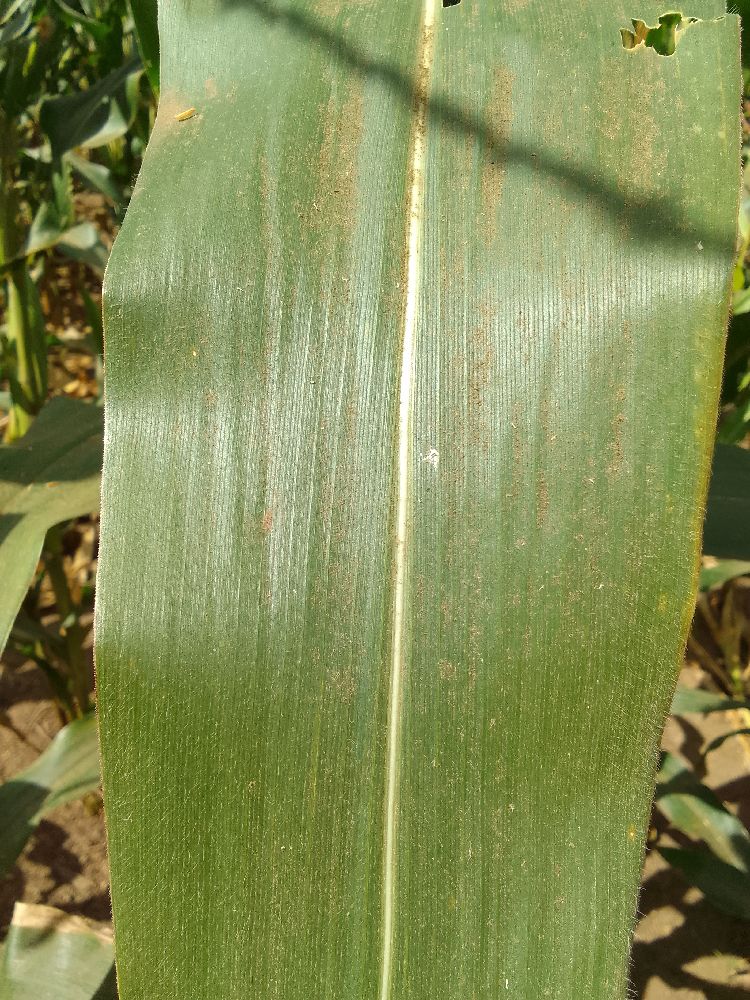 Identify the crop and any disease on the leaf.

maize, healthy
